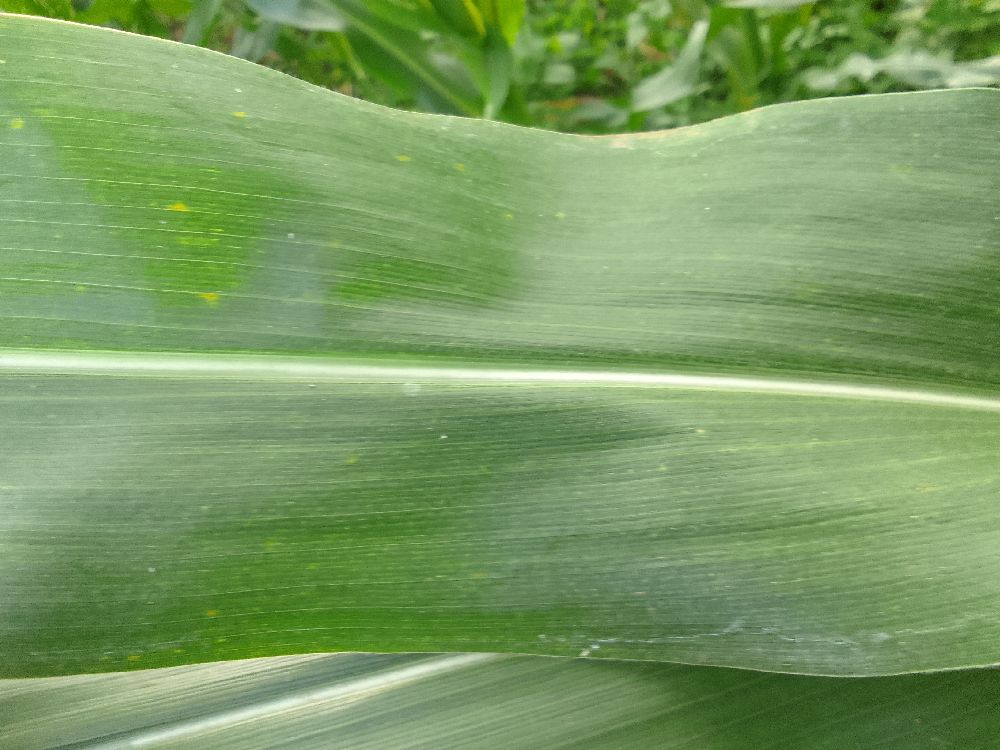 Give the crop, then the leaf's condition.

maize, healthy
